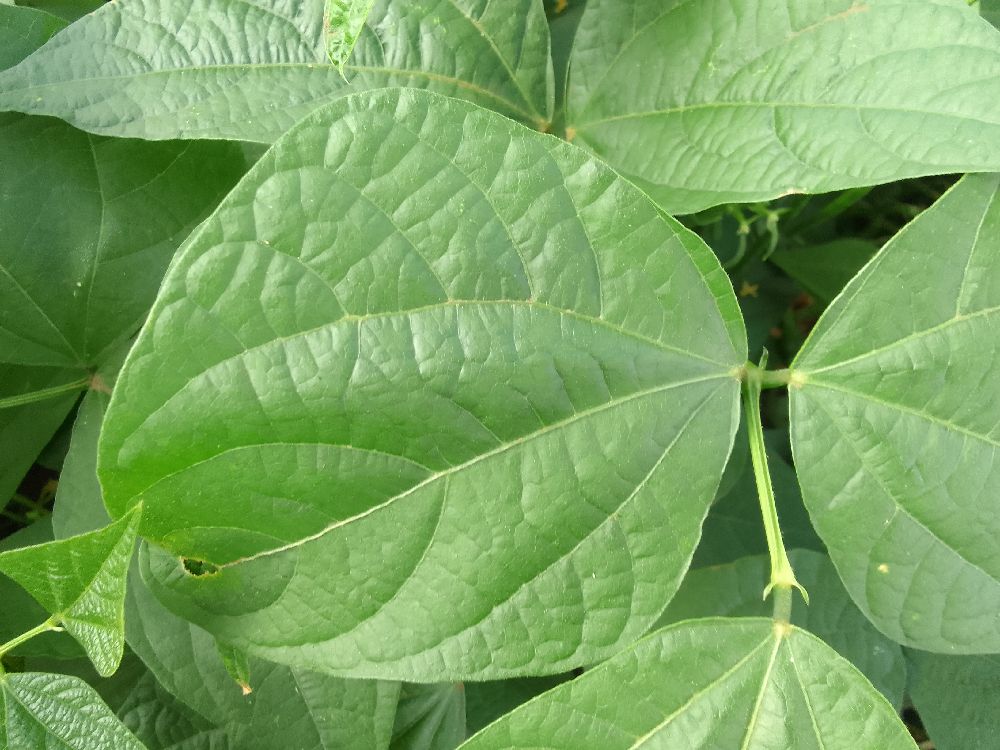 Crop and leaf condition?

common bean, healthy
